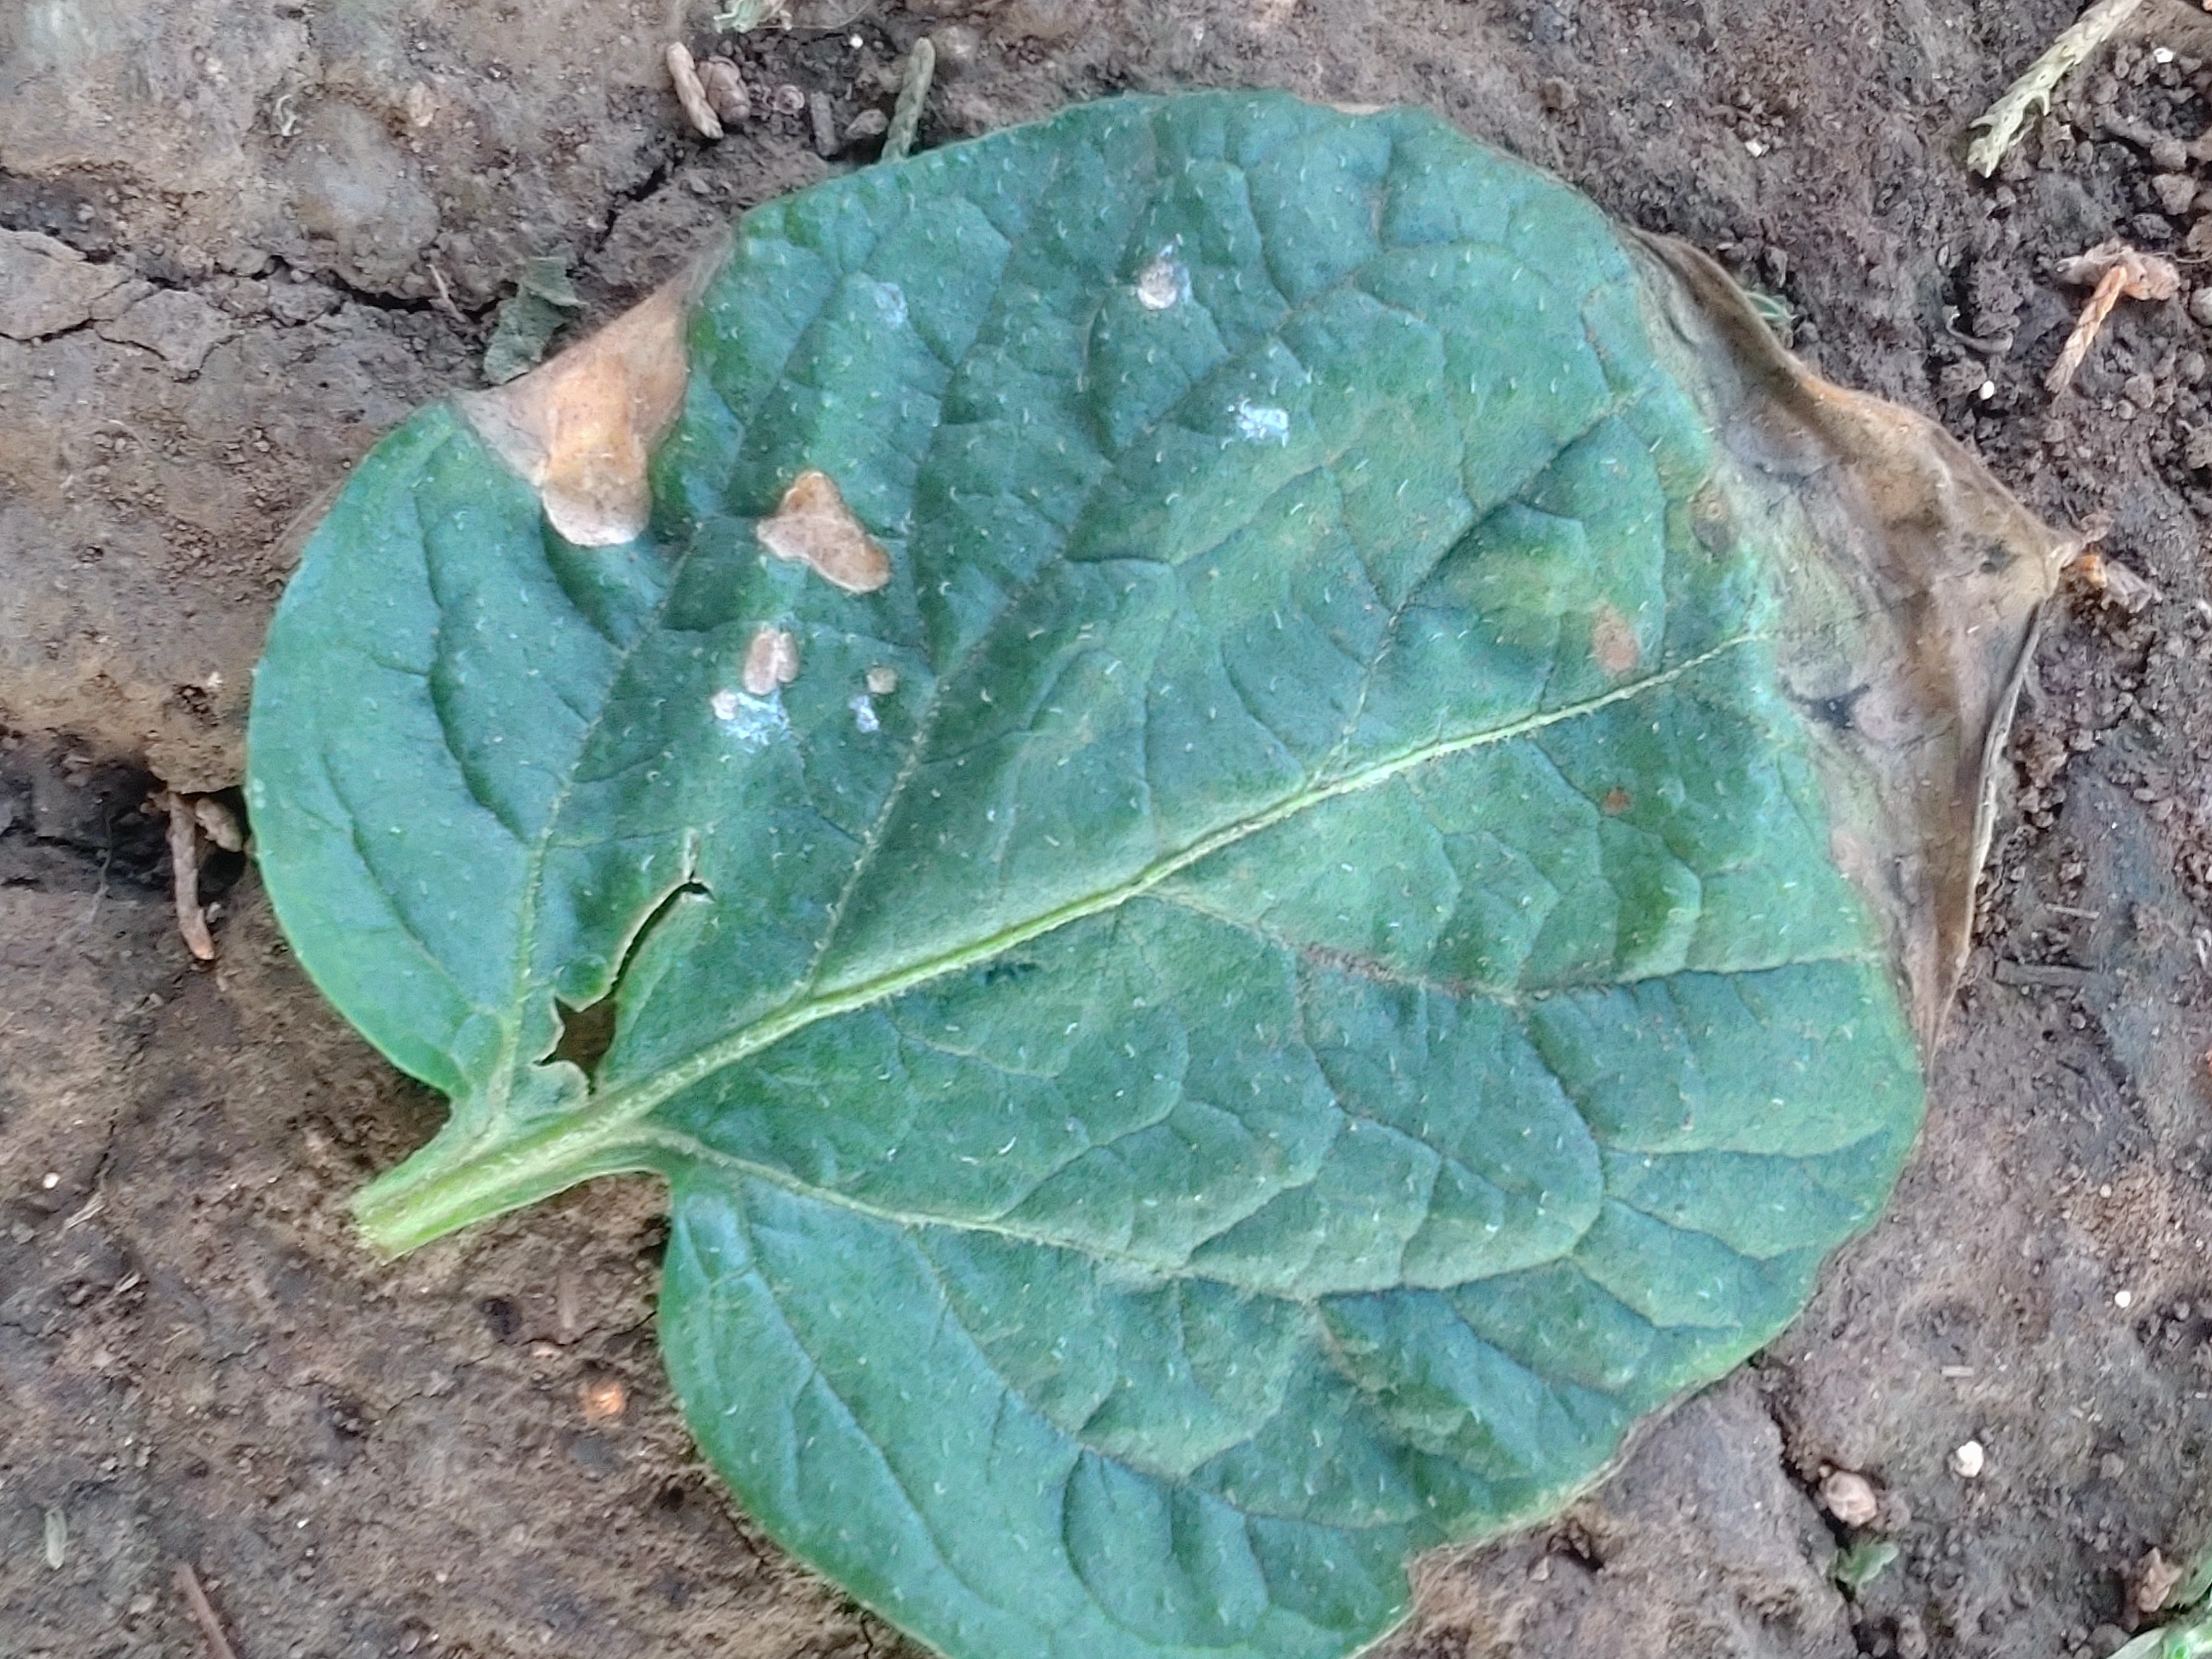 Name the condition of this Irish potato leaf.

early blight
